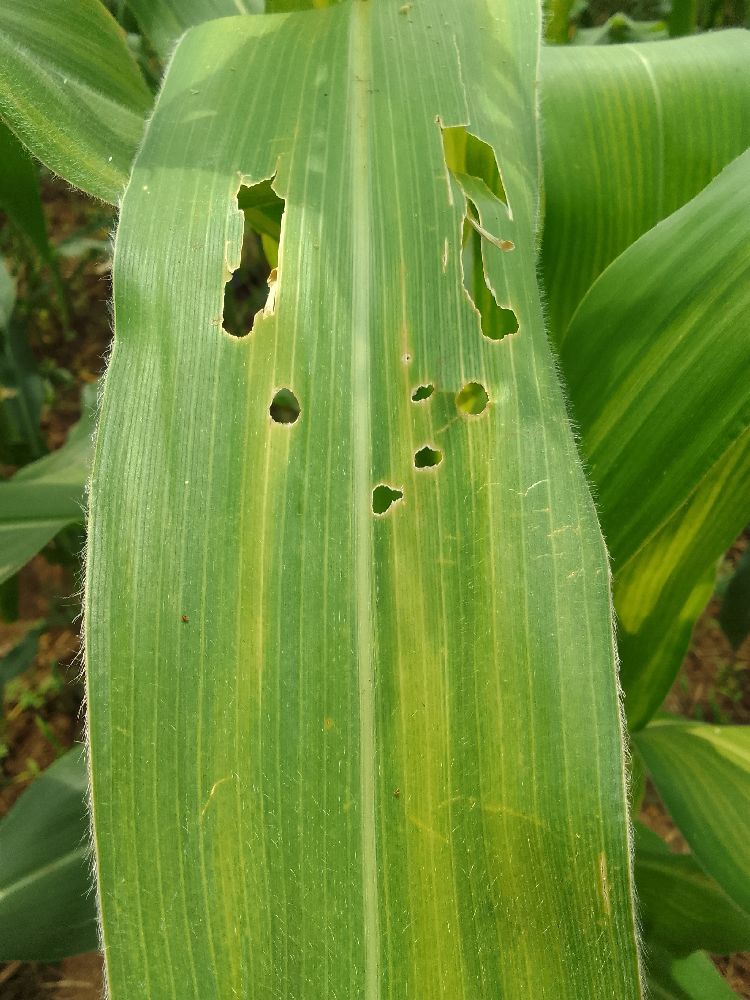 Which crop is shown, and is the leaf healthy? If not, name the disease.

maize, maize lethal necrosis
